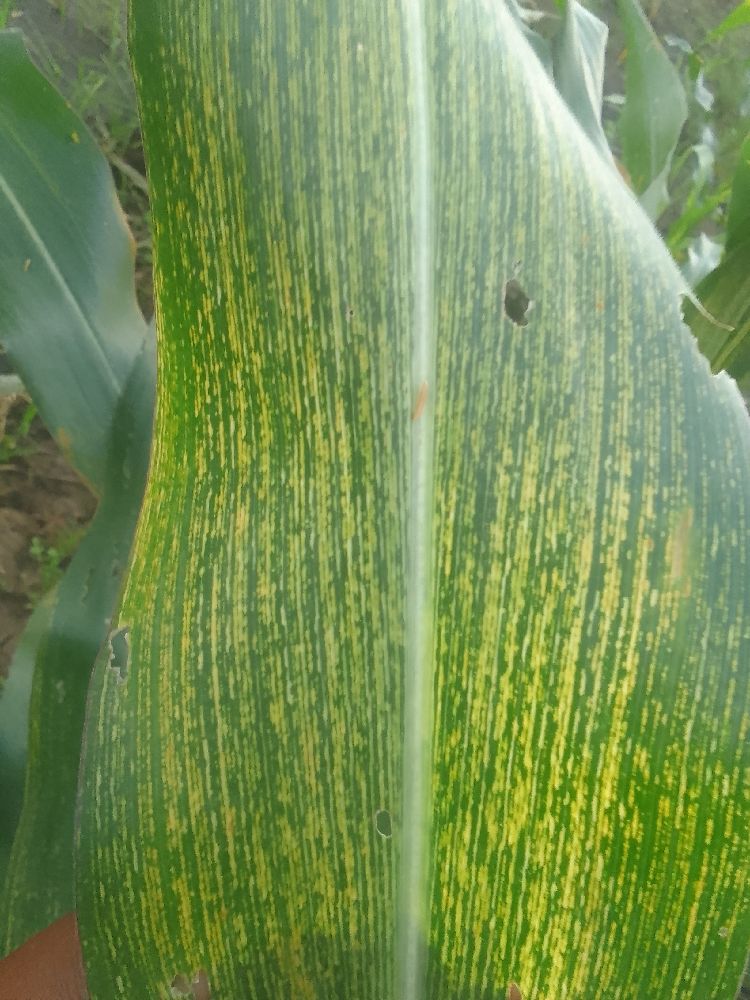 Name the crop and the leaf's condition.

maize, maize streak virus
